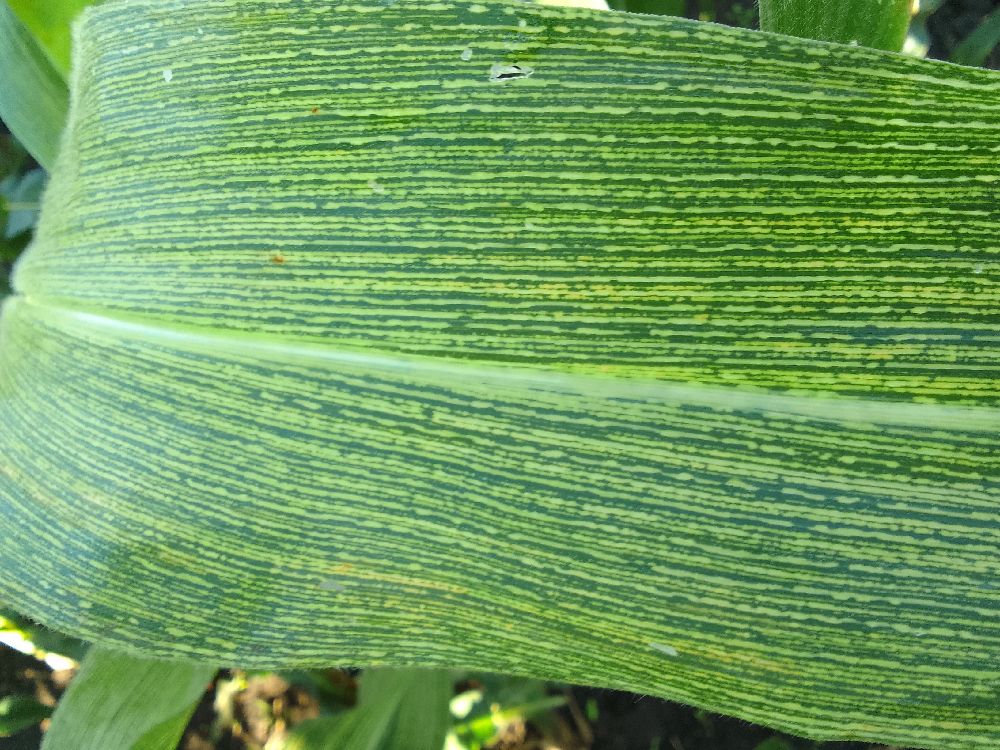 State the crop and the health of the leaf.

maize, maize streak virus
